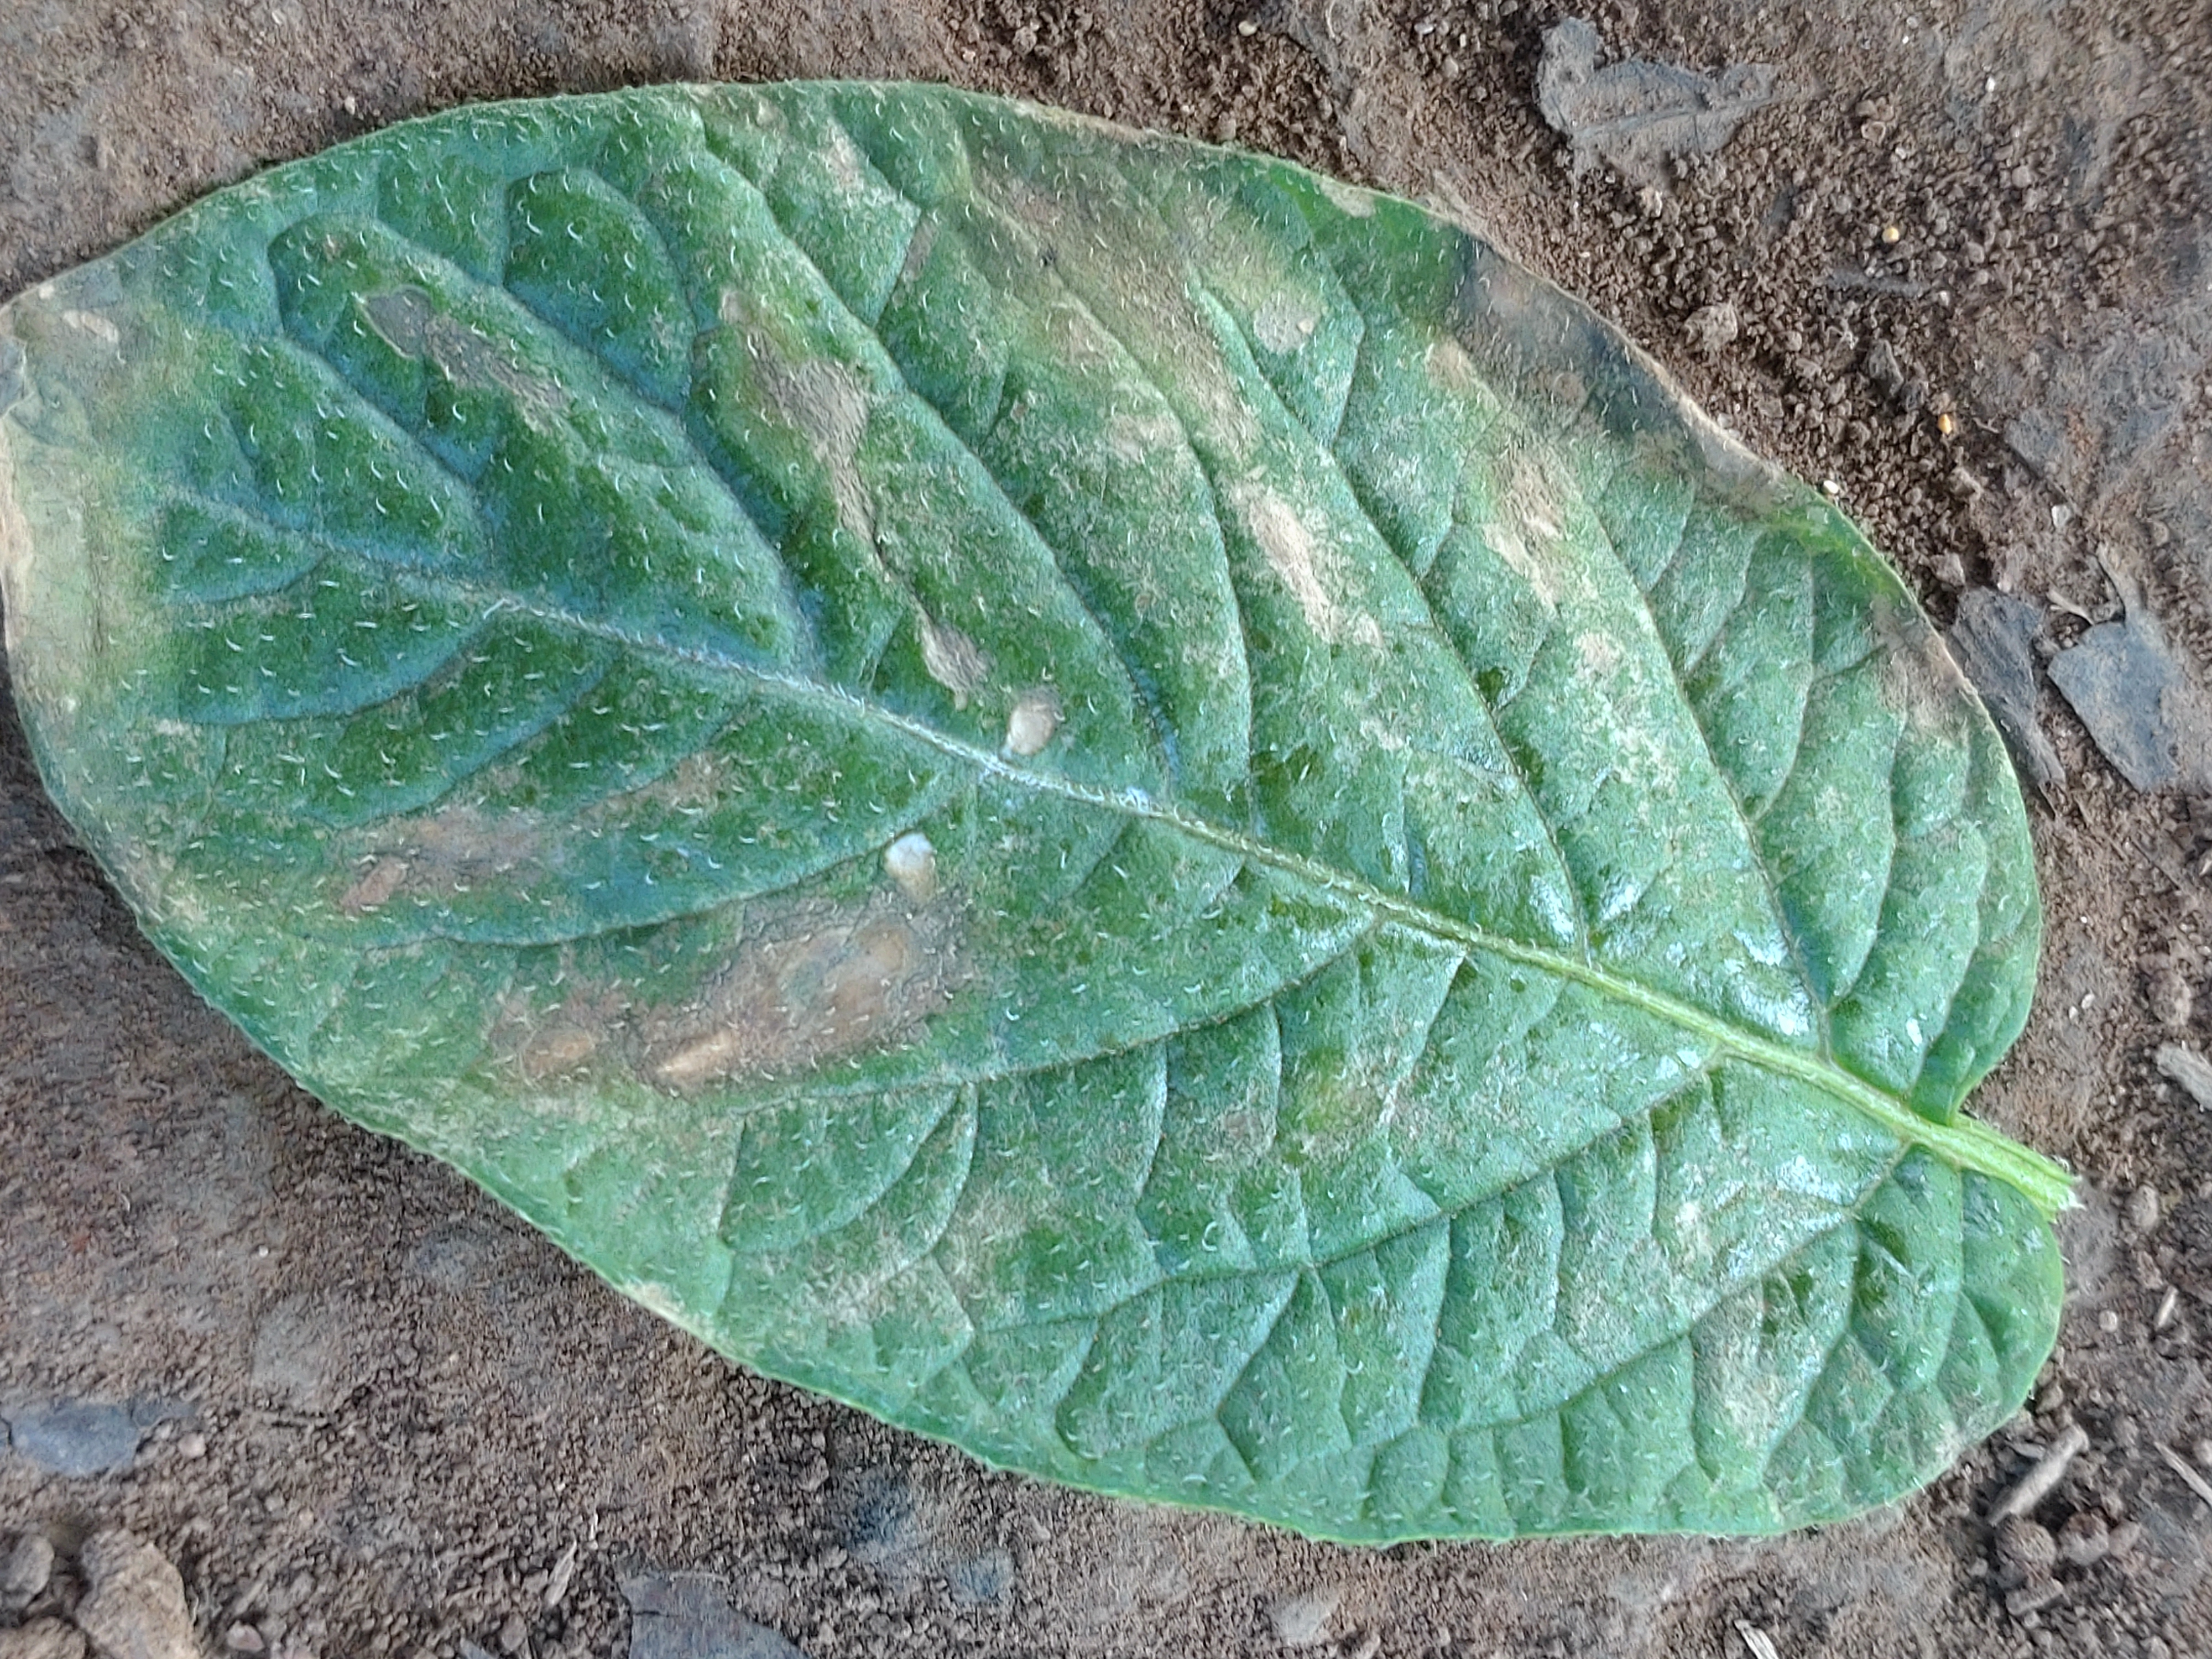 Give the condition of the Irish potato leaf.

early blight
